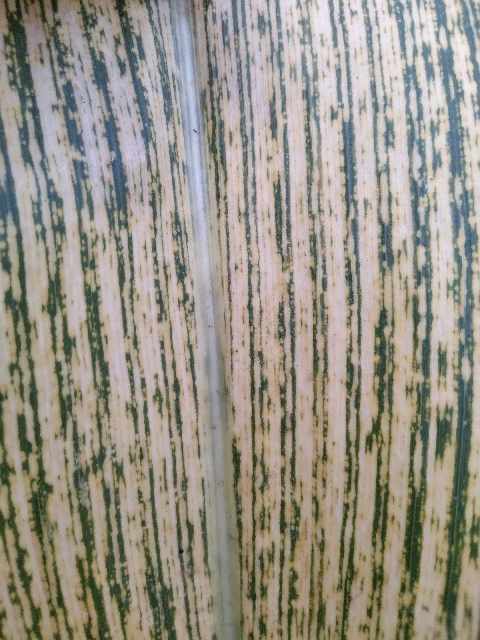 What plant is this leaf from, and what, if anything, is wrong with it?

maize, maize streak virus
